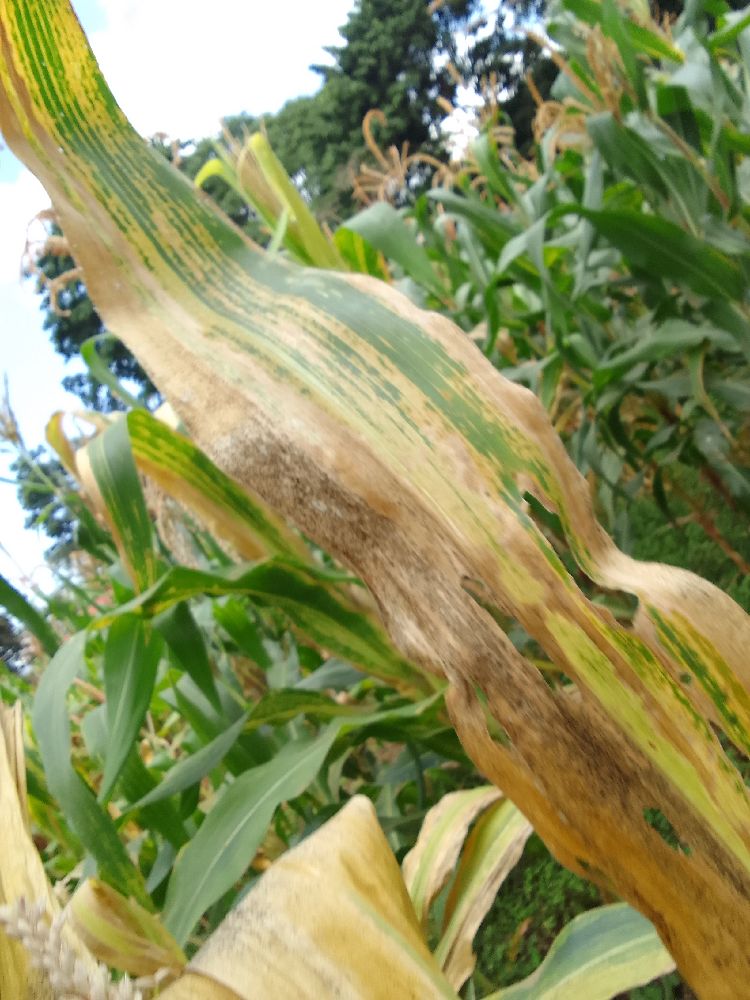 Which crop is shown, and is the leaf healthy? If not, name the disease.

maize, maize lethal necrosis
